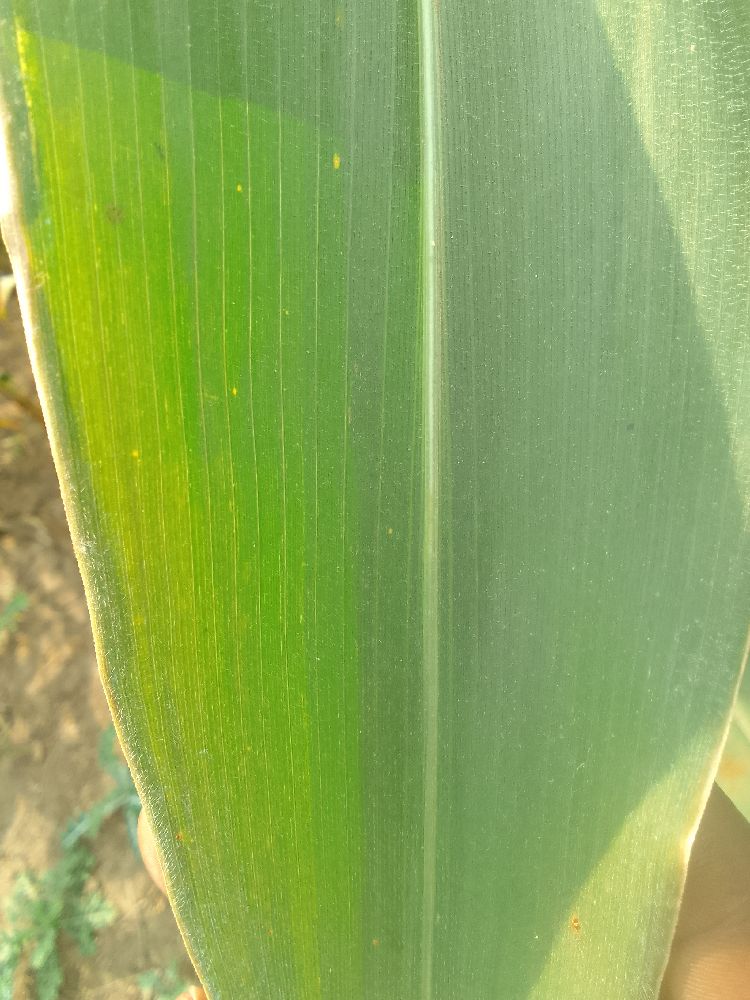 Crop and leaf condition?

maize, healthy
